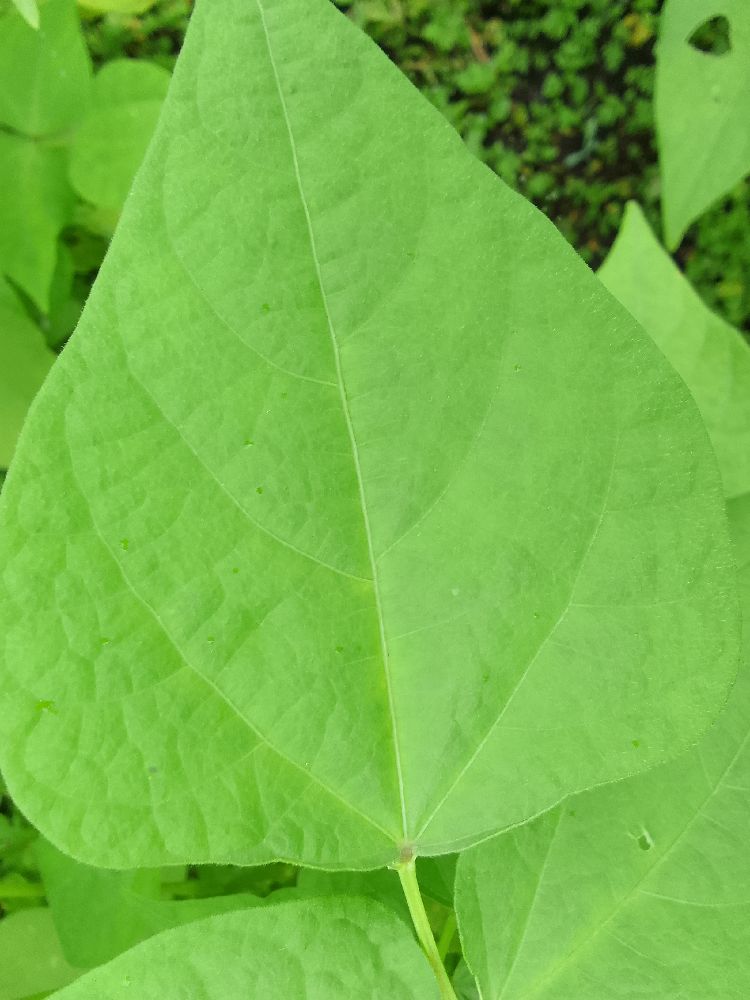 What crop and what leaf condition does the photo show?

common bean, healthy
